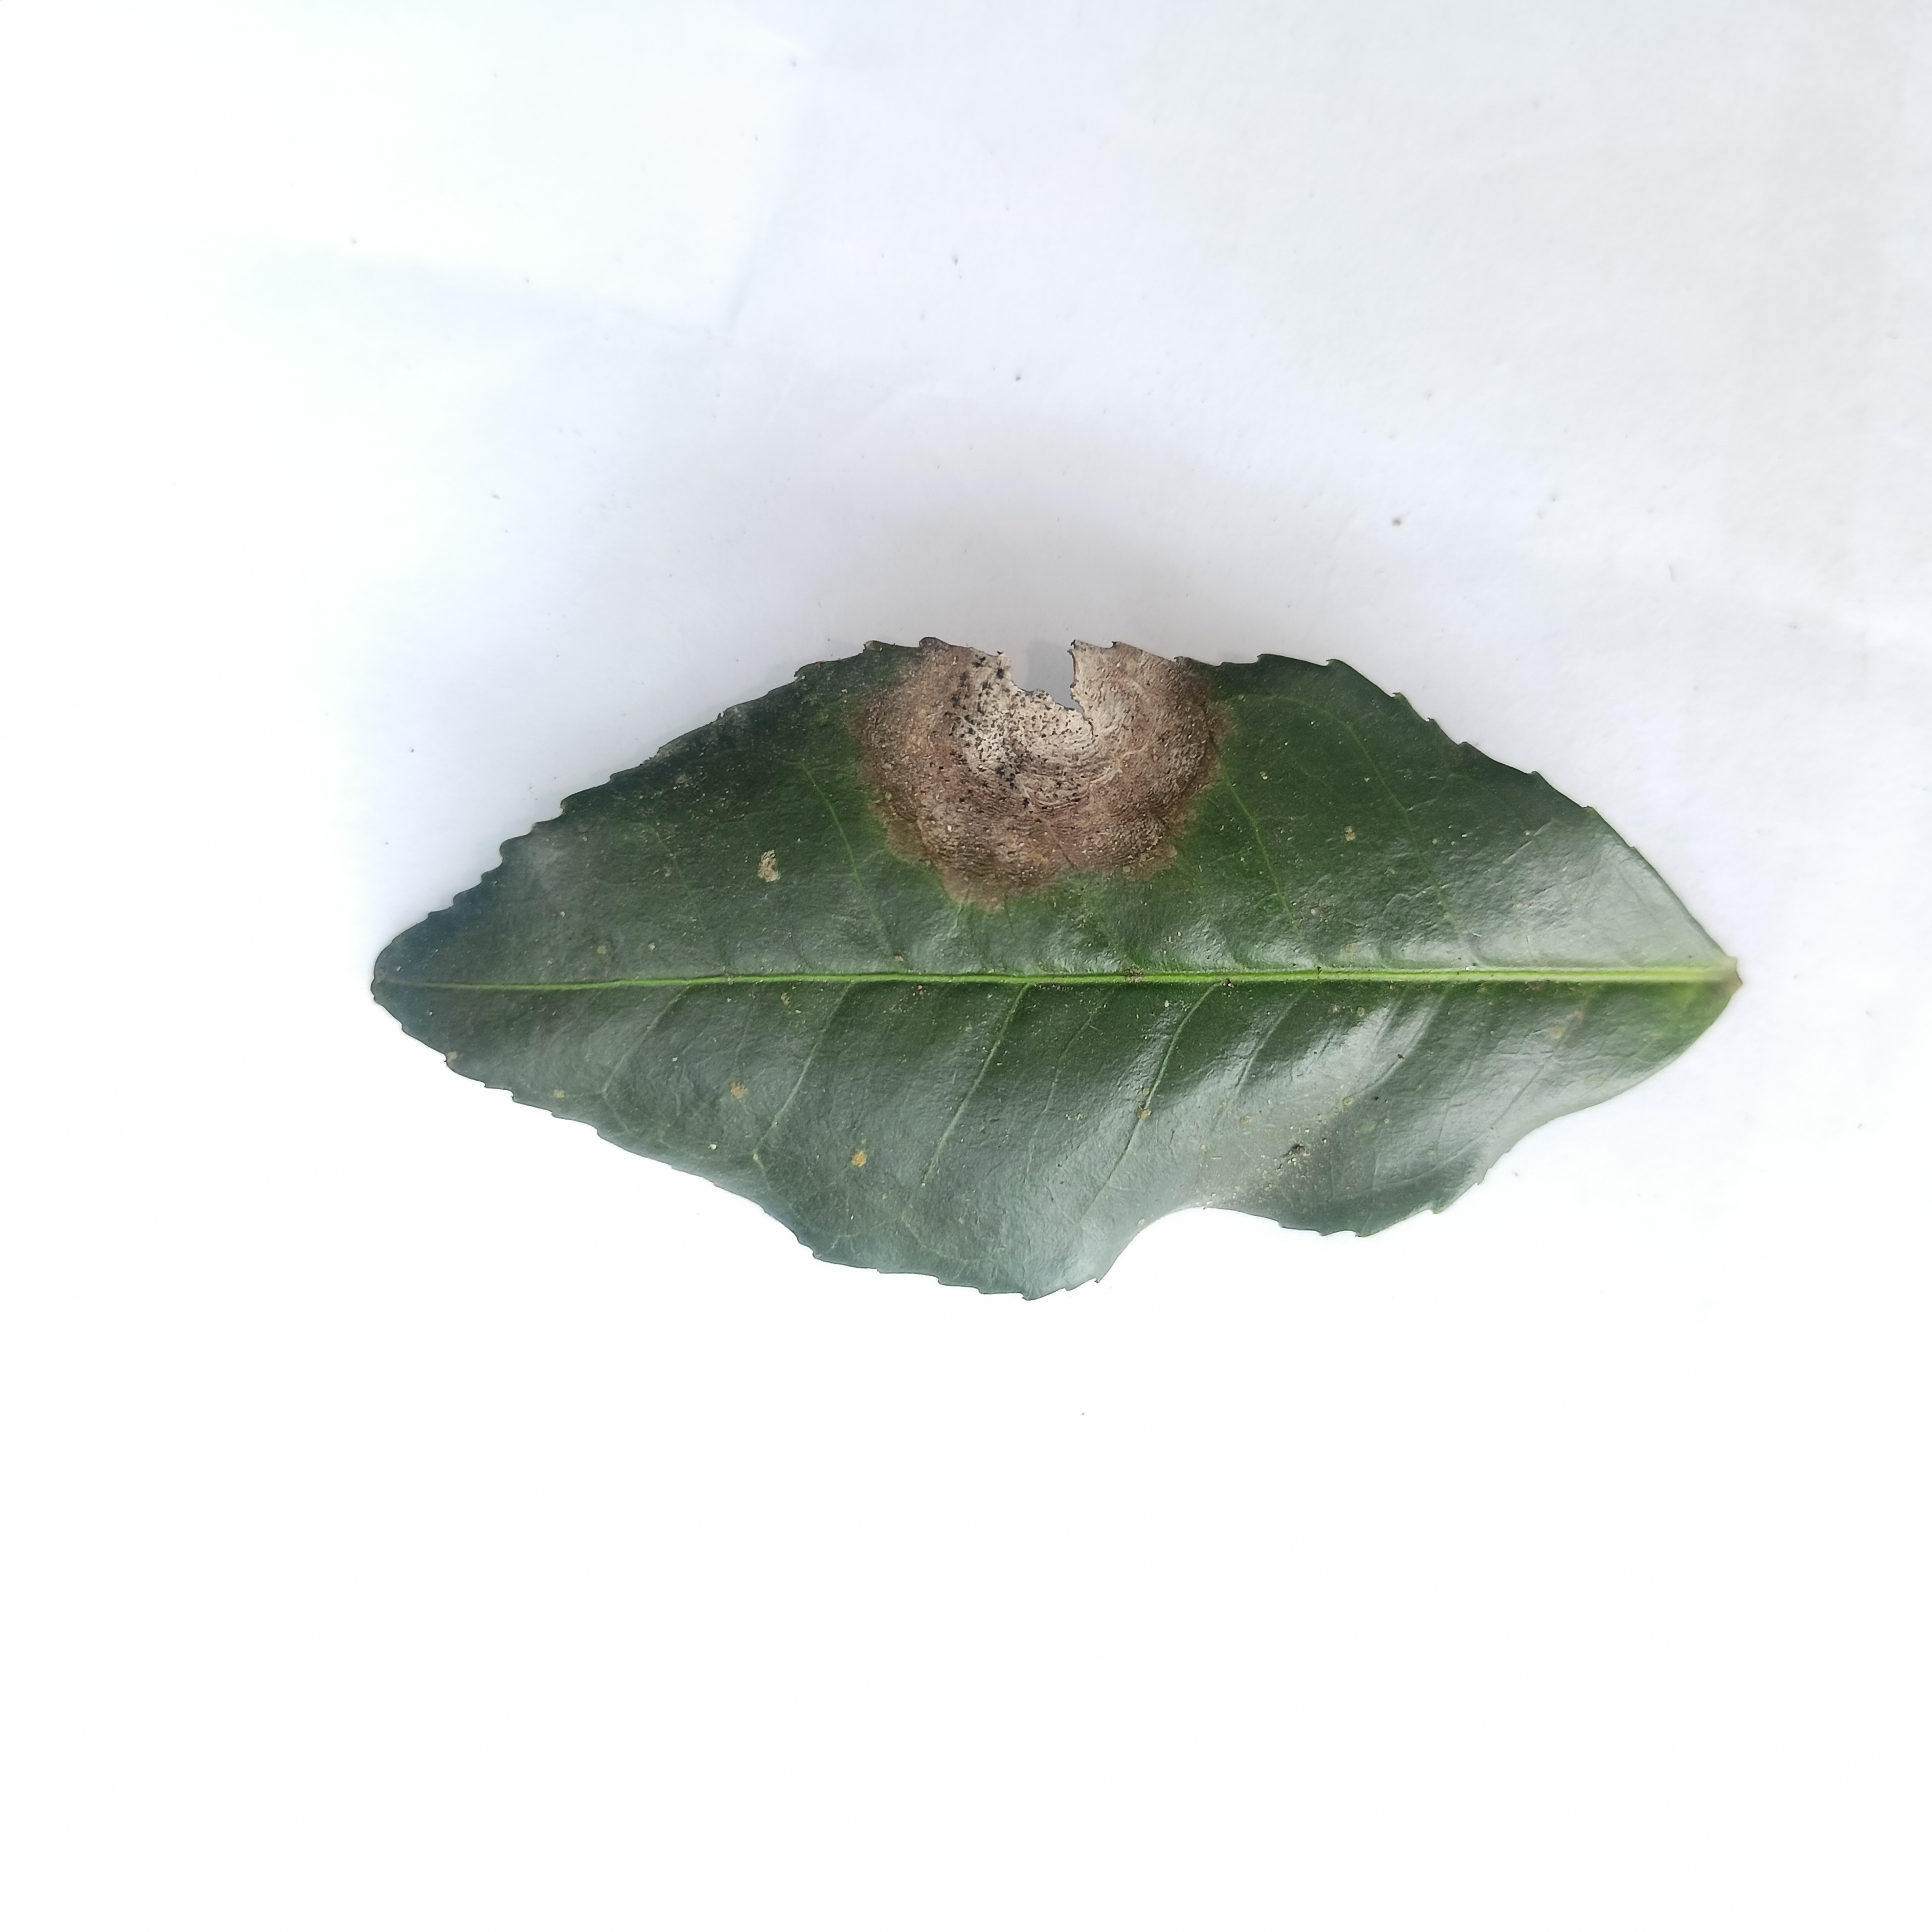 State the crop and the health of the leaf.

tea, brown blight
